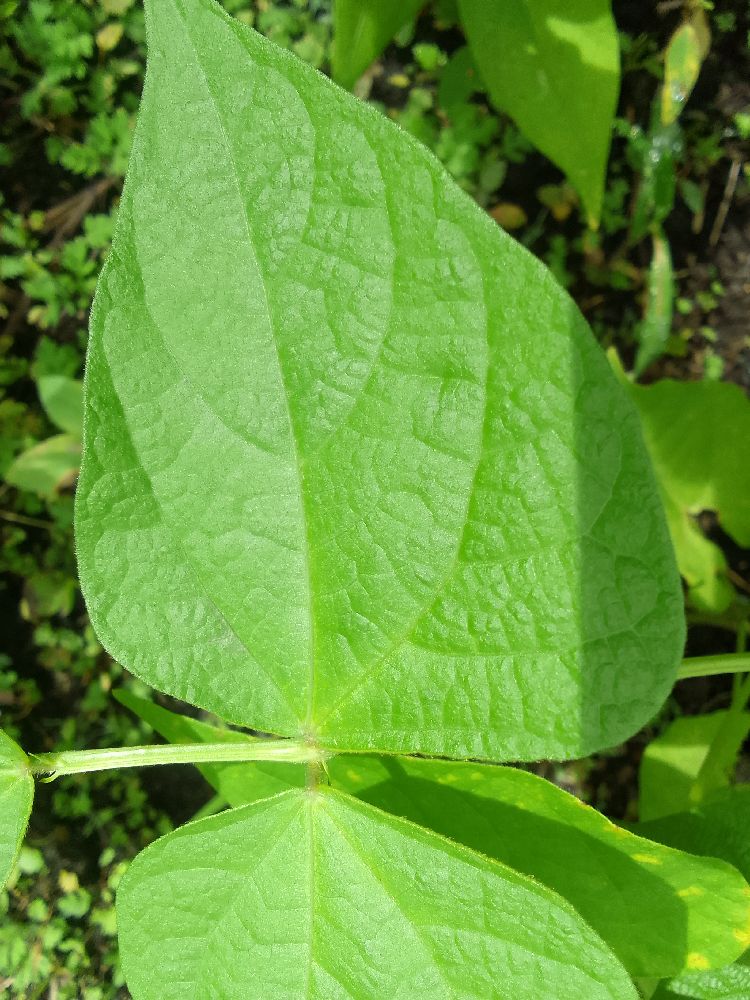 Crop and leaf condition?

common bean, healthy
